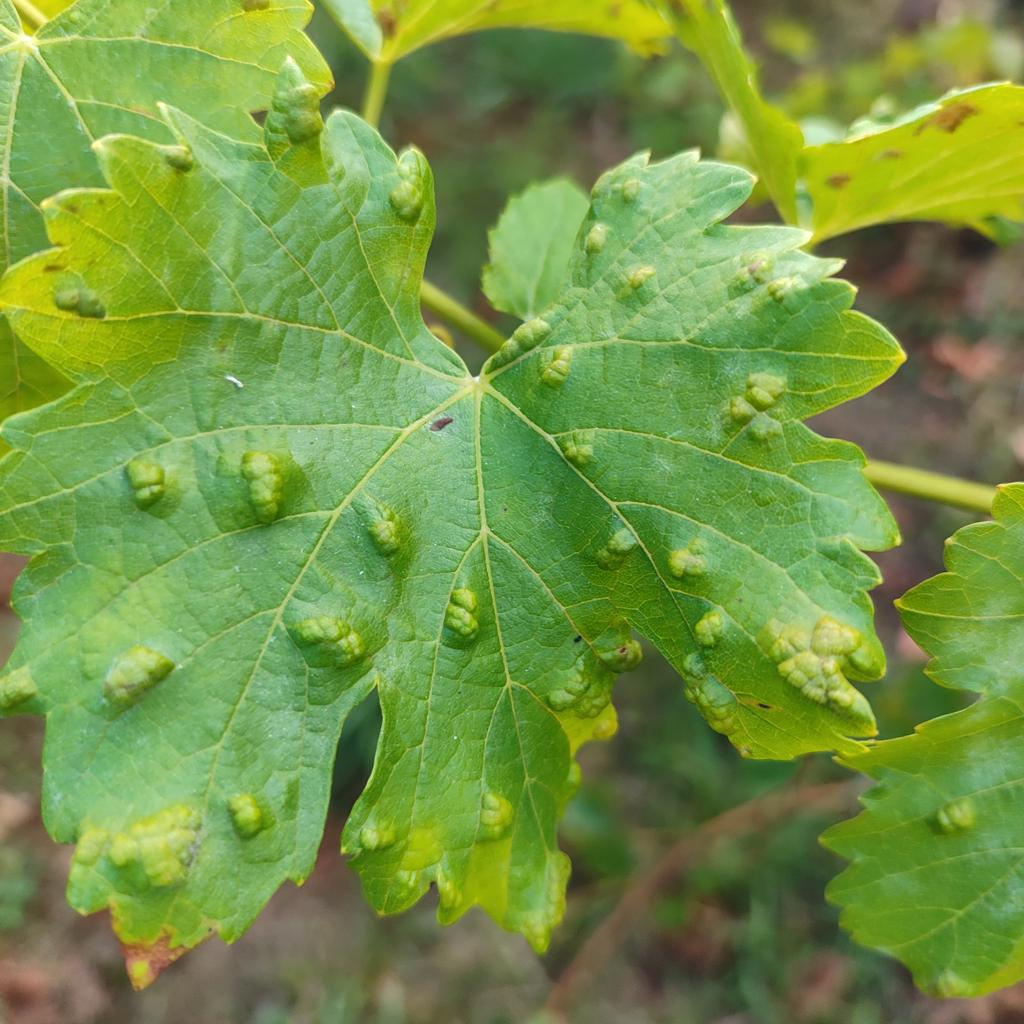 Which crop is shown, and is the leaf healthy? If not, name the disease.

grapevine, erineum mite
